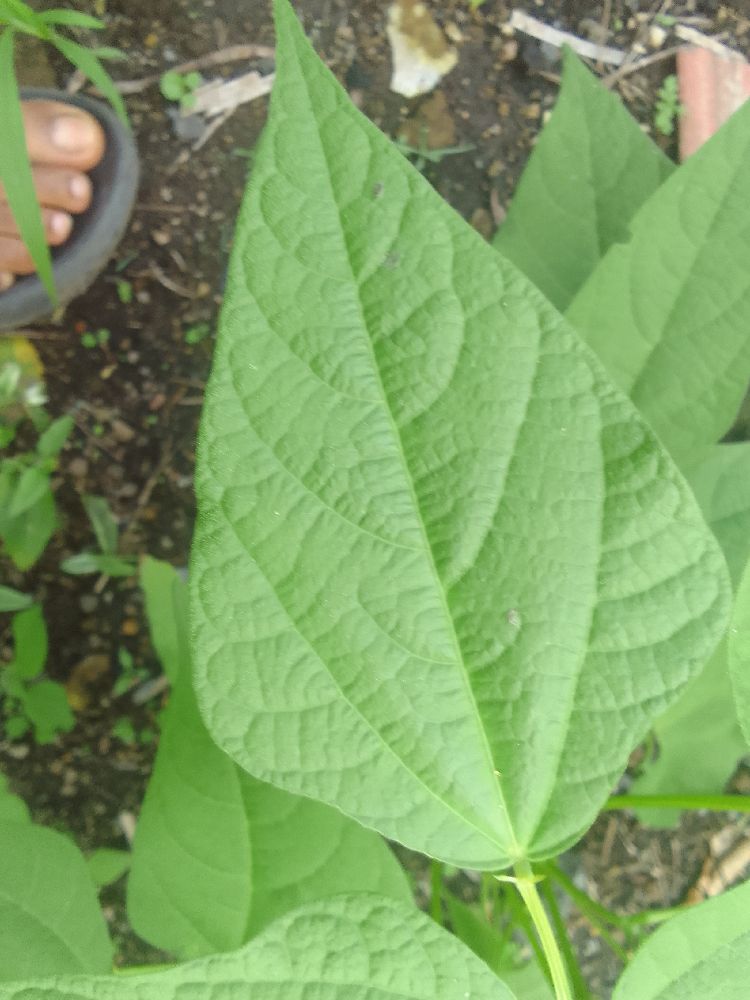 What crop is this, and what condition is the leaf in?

common bean, healthy
